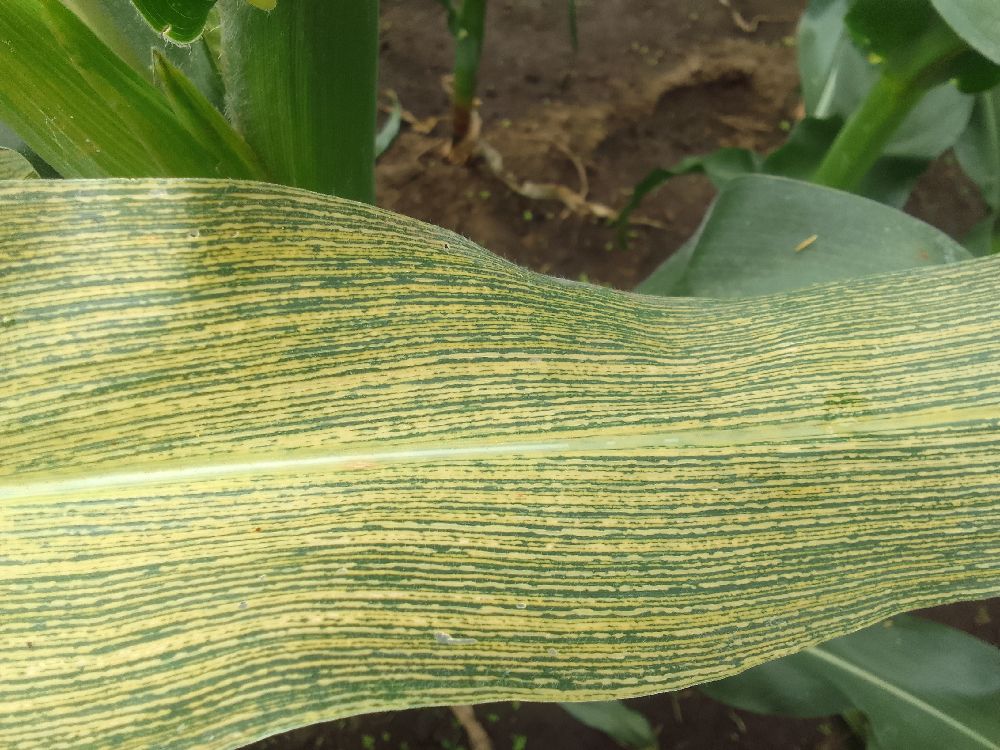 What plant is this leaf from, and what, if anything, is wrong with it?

maize, maize streak virus
